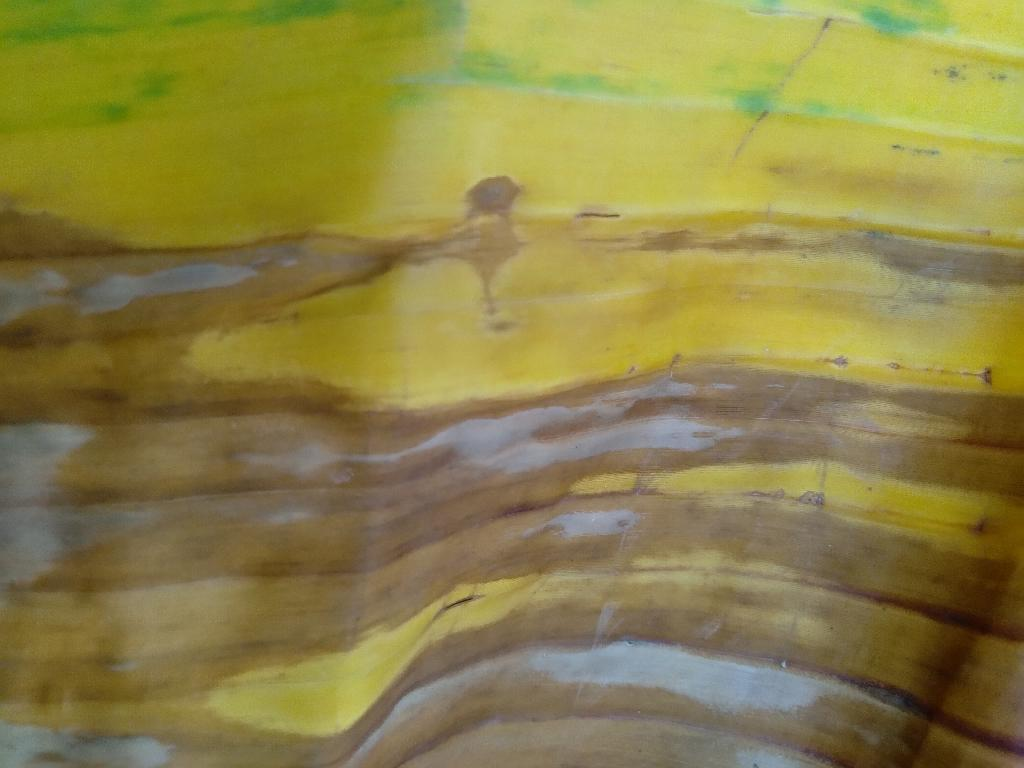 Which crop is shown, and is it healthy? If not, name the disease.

banana, fusarium wilt race 1
